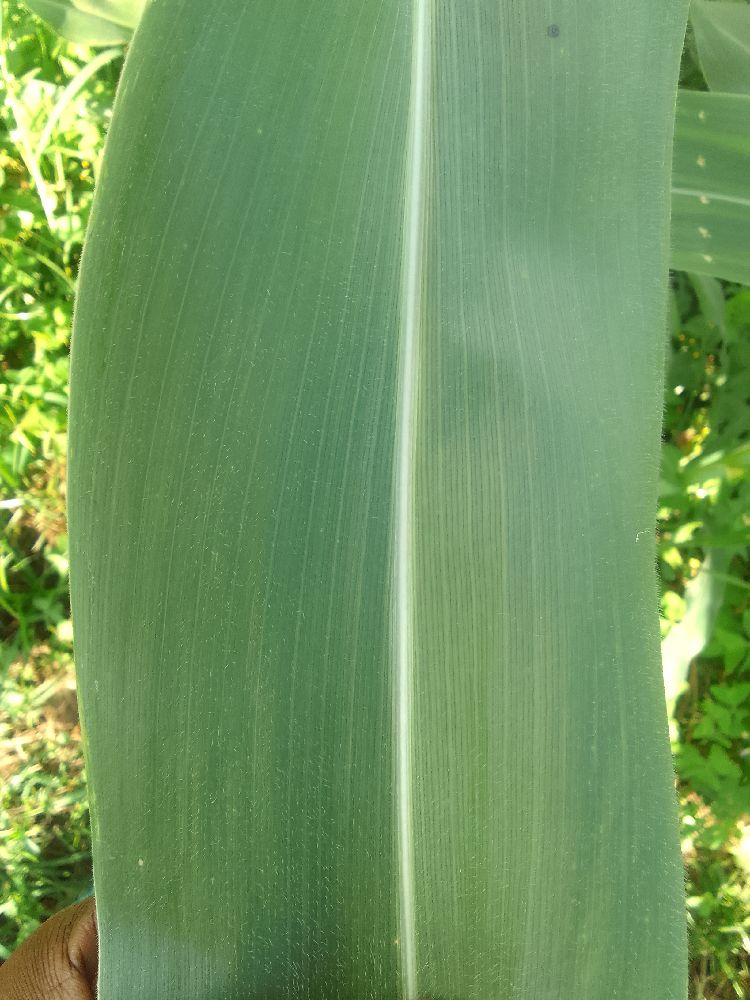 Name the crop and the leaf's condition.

maize, healthy
